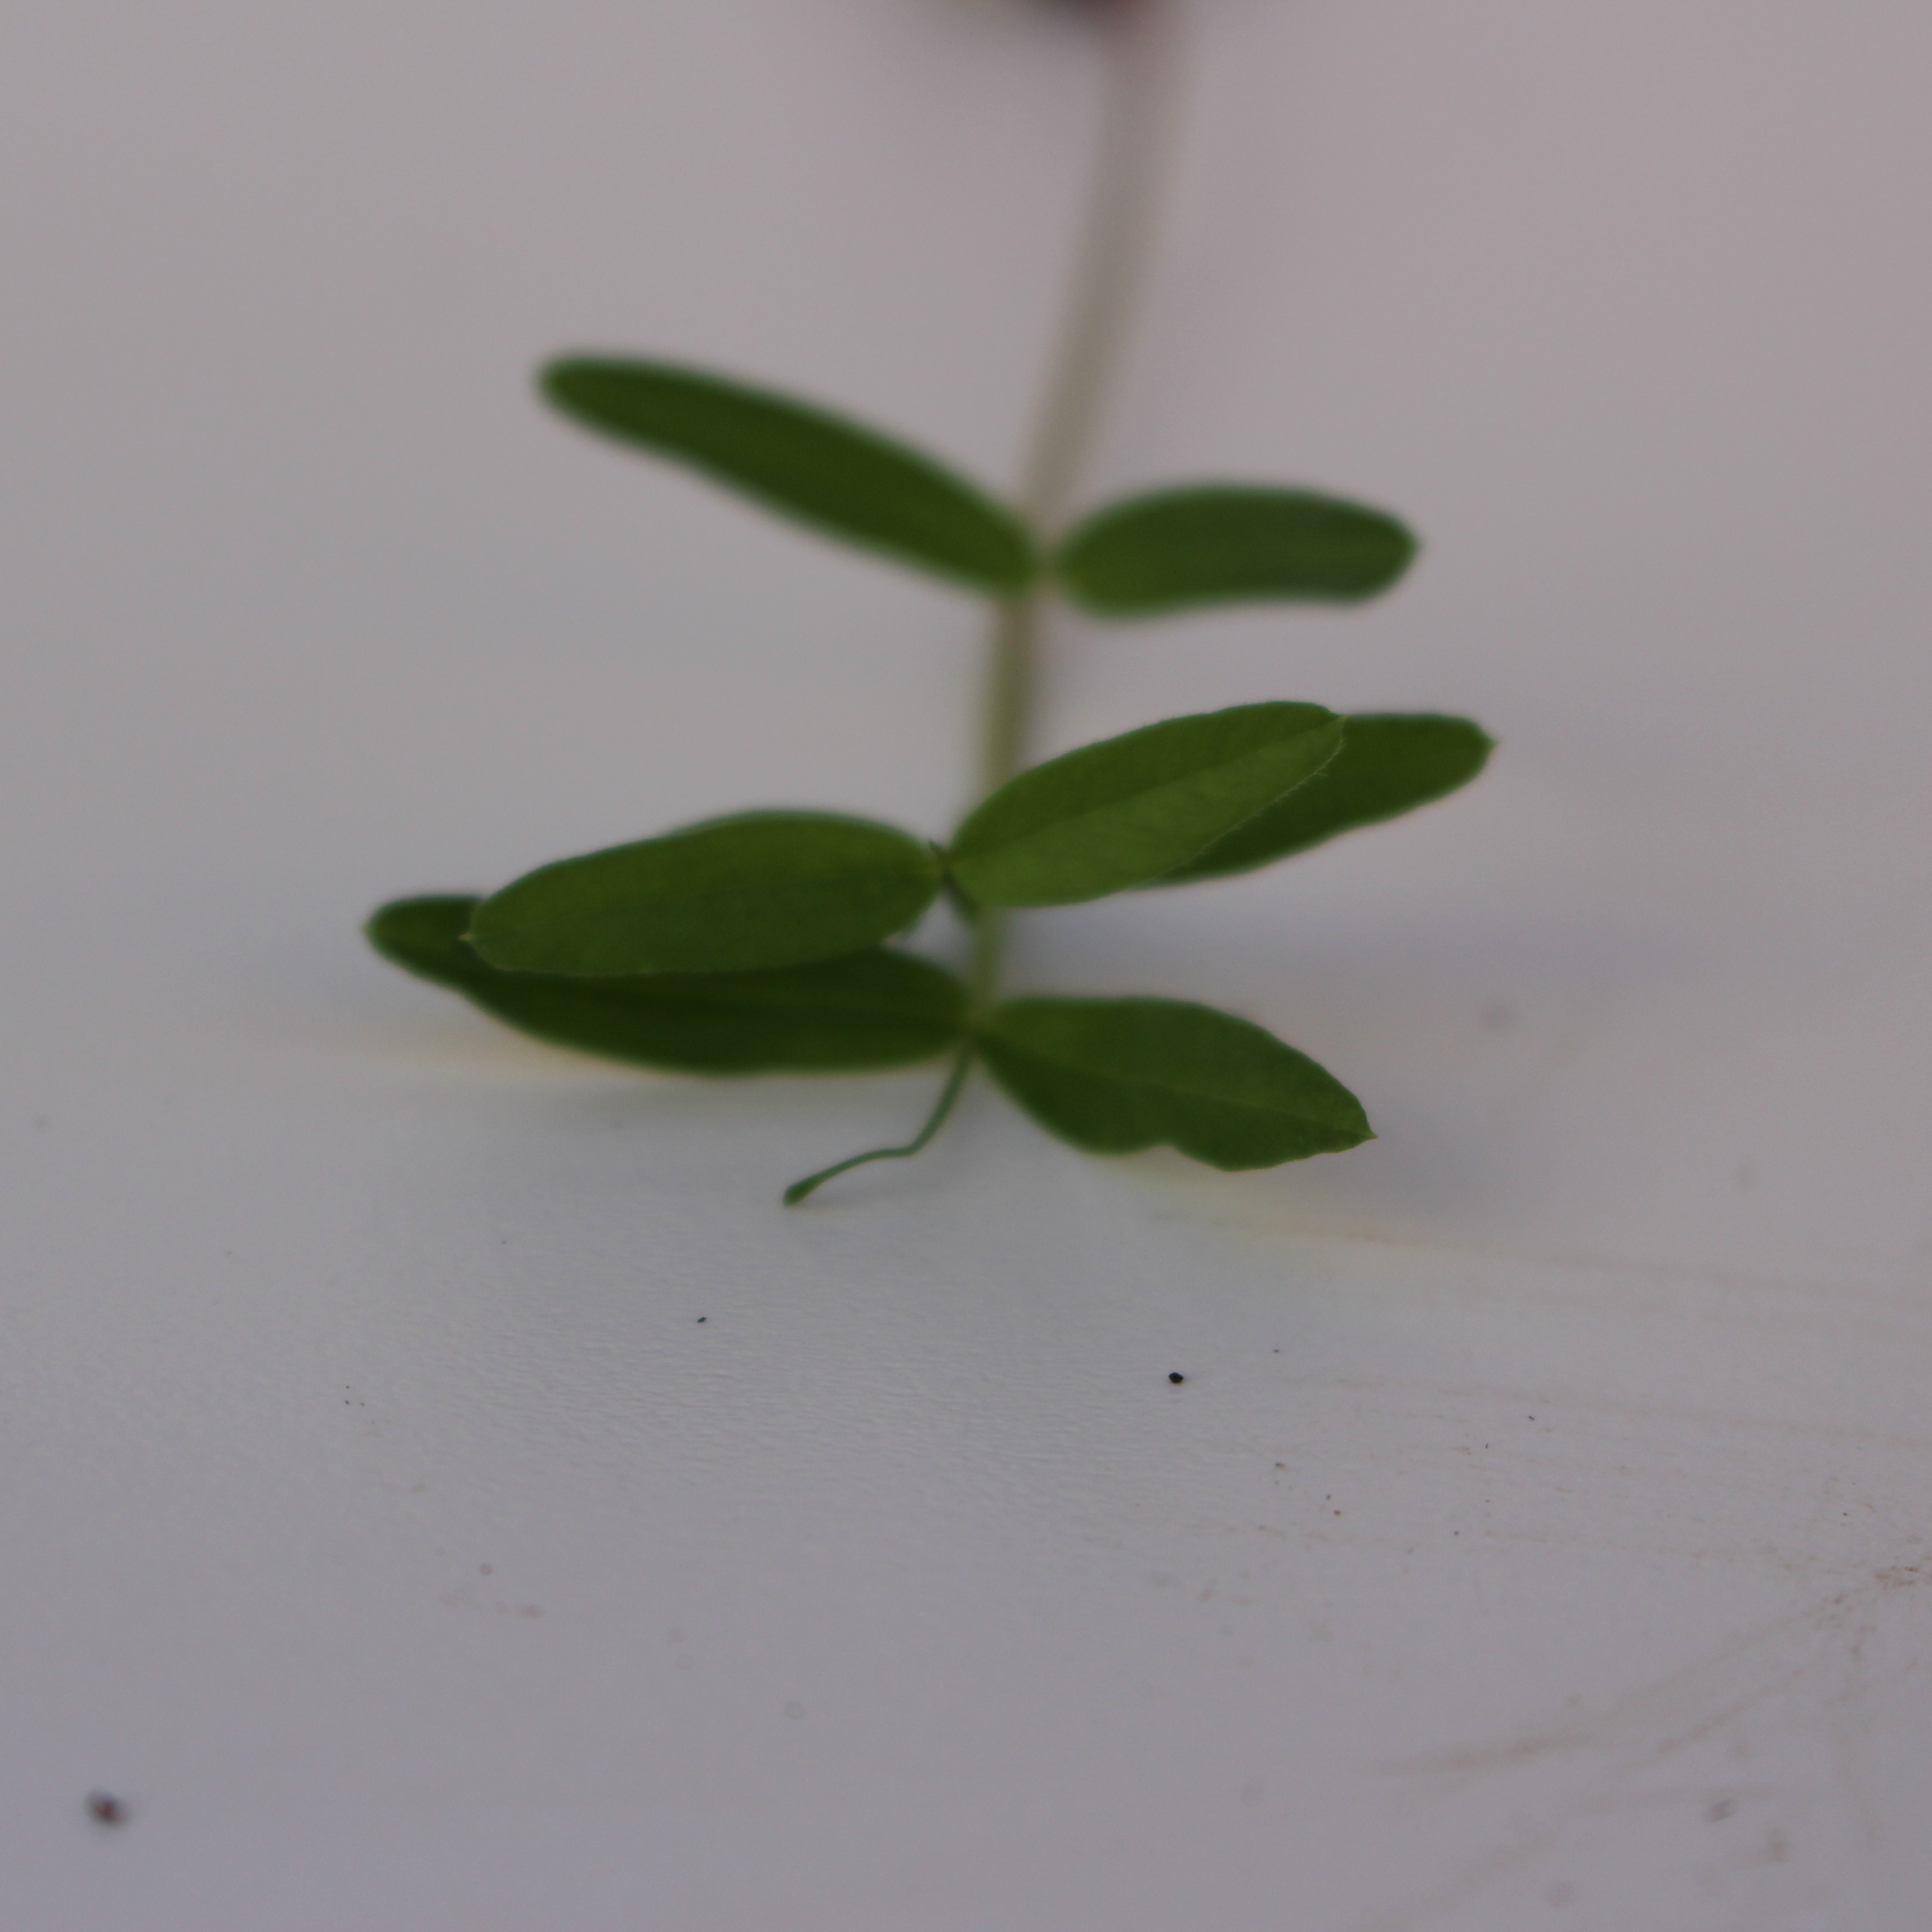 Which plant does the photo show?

Vicia sativa
